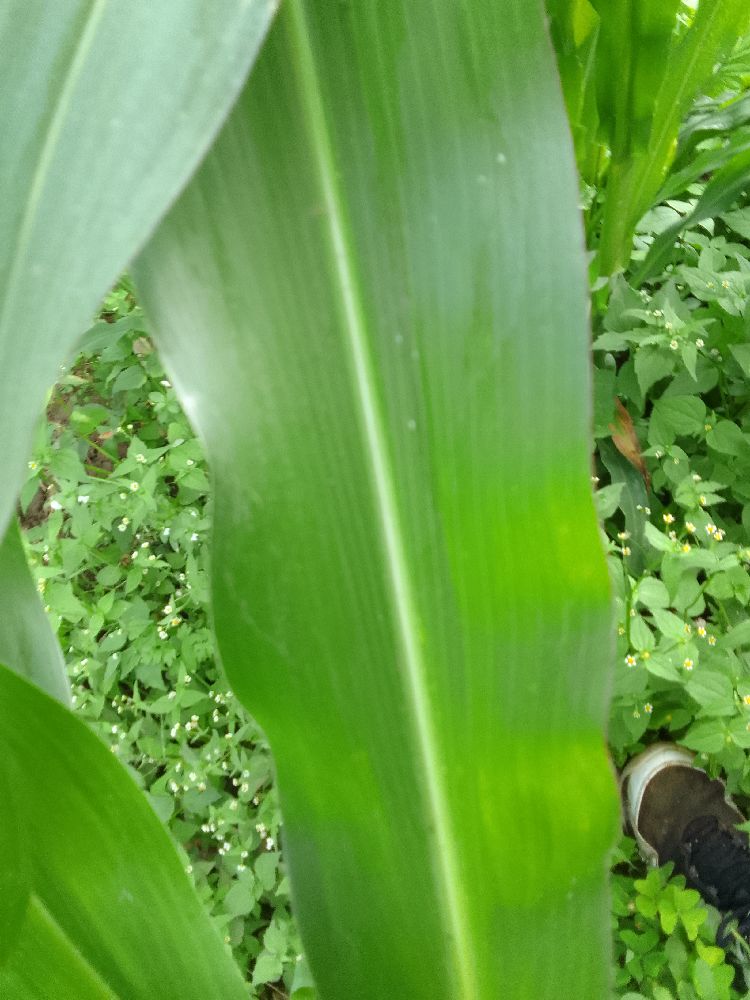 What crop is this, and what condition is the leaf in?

maize, healthy
